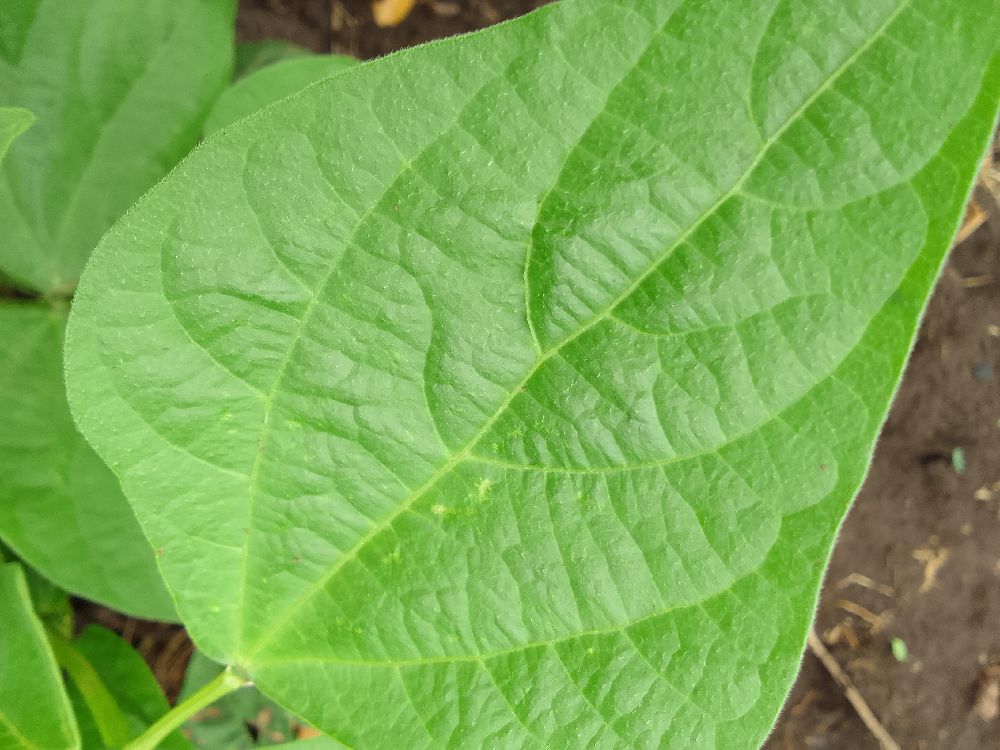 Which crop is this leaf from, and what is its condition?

common bean, healthy
